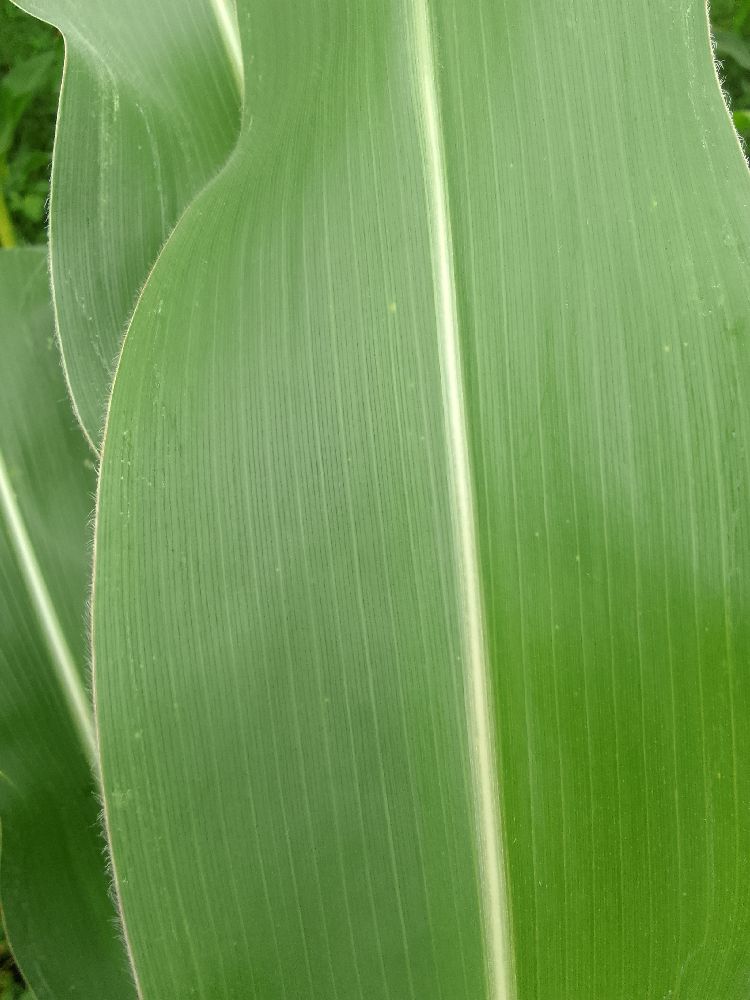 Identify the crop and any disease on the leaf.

maize, healthy
